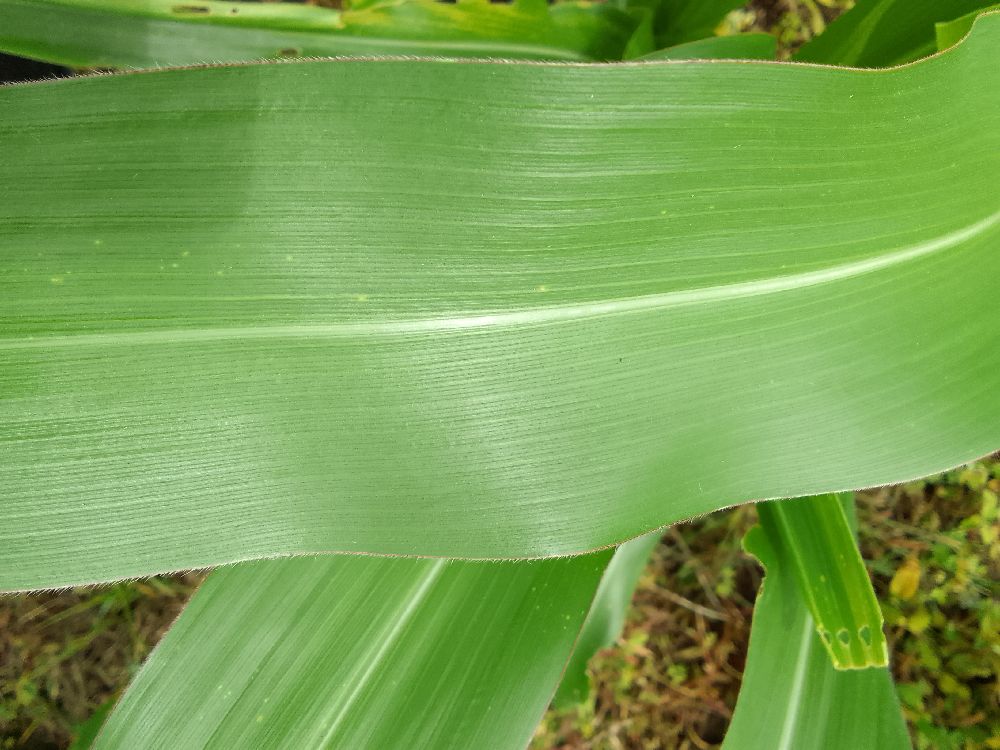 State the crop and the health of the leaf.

maize, healthy
